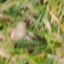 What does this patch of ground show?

grass
